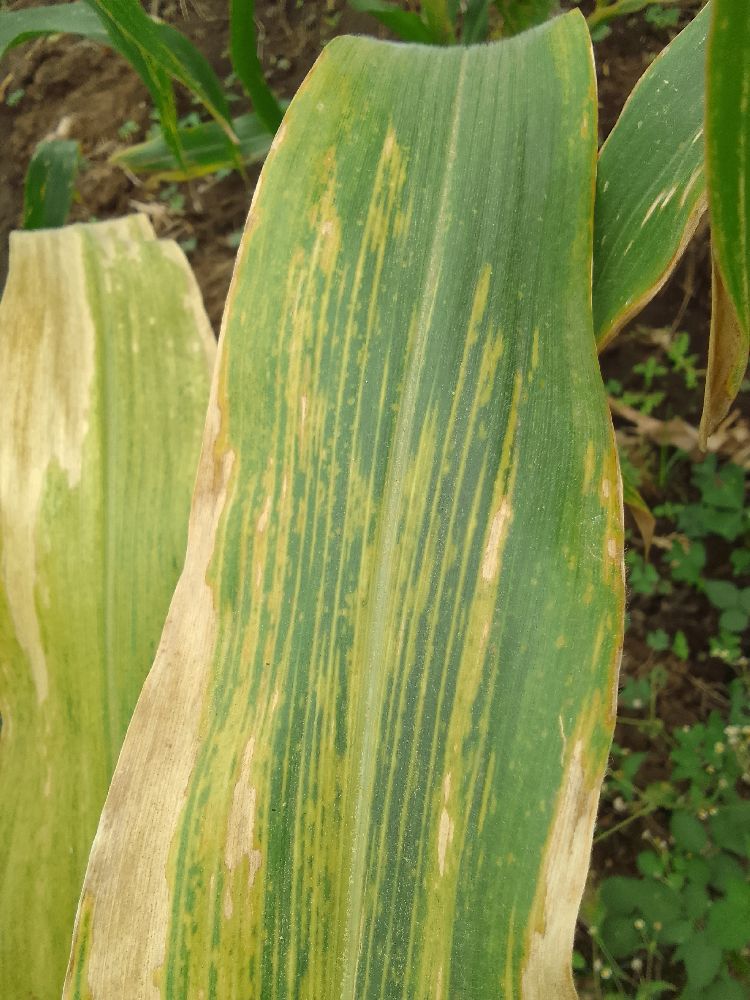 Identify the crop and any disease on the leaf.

maize, maize lethal necrosis
